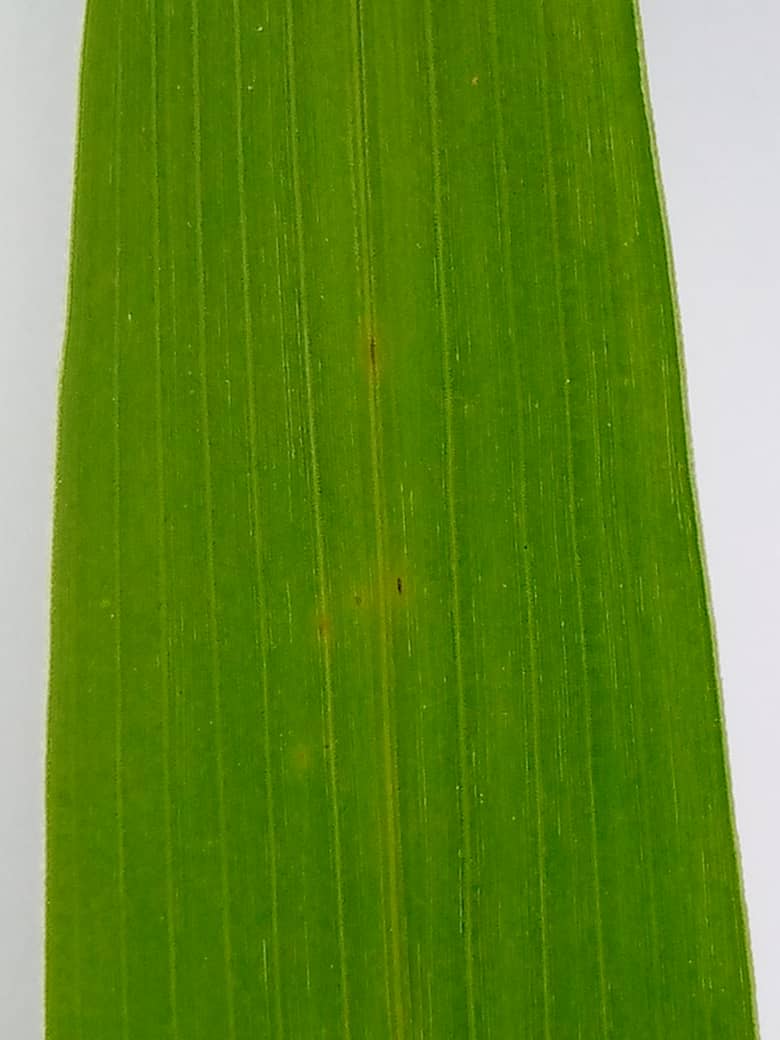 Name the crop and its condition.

pearl millet, healthy leaves
